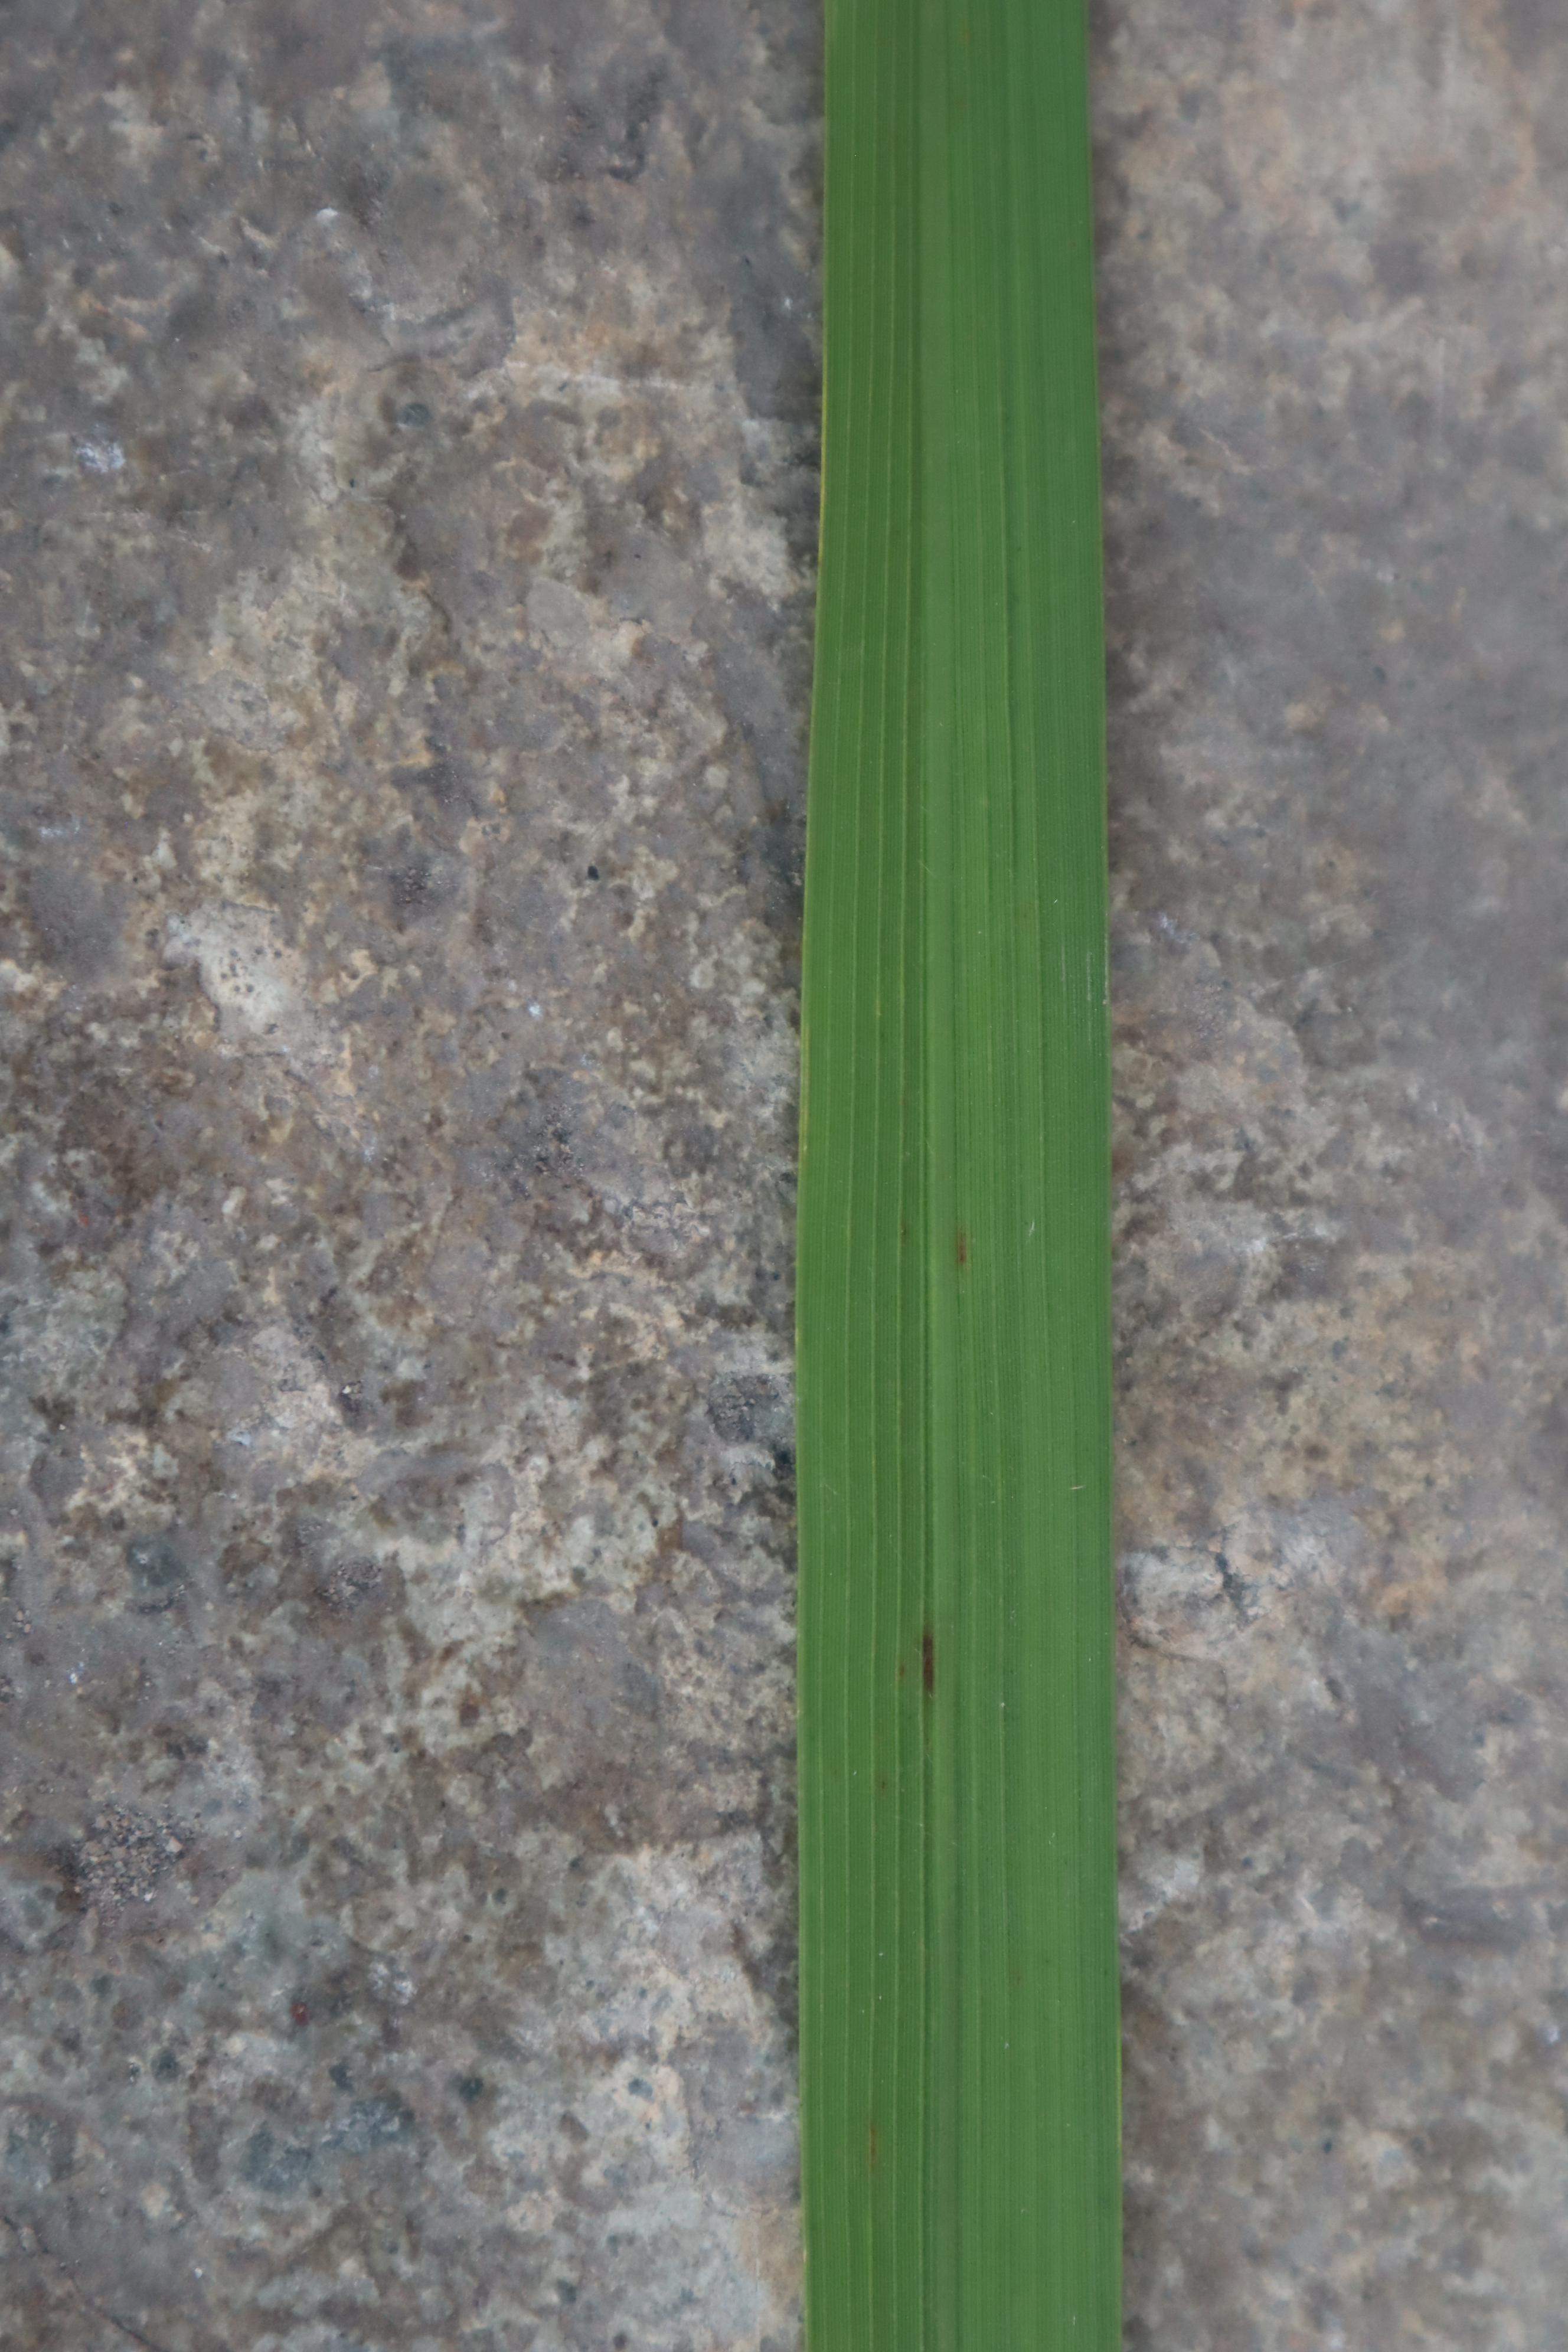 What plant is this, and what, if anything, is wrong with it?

rice, healthy leaves
